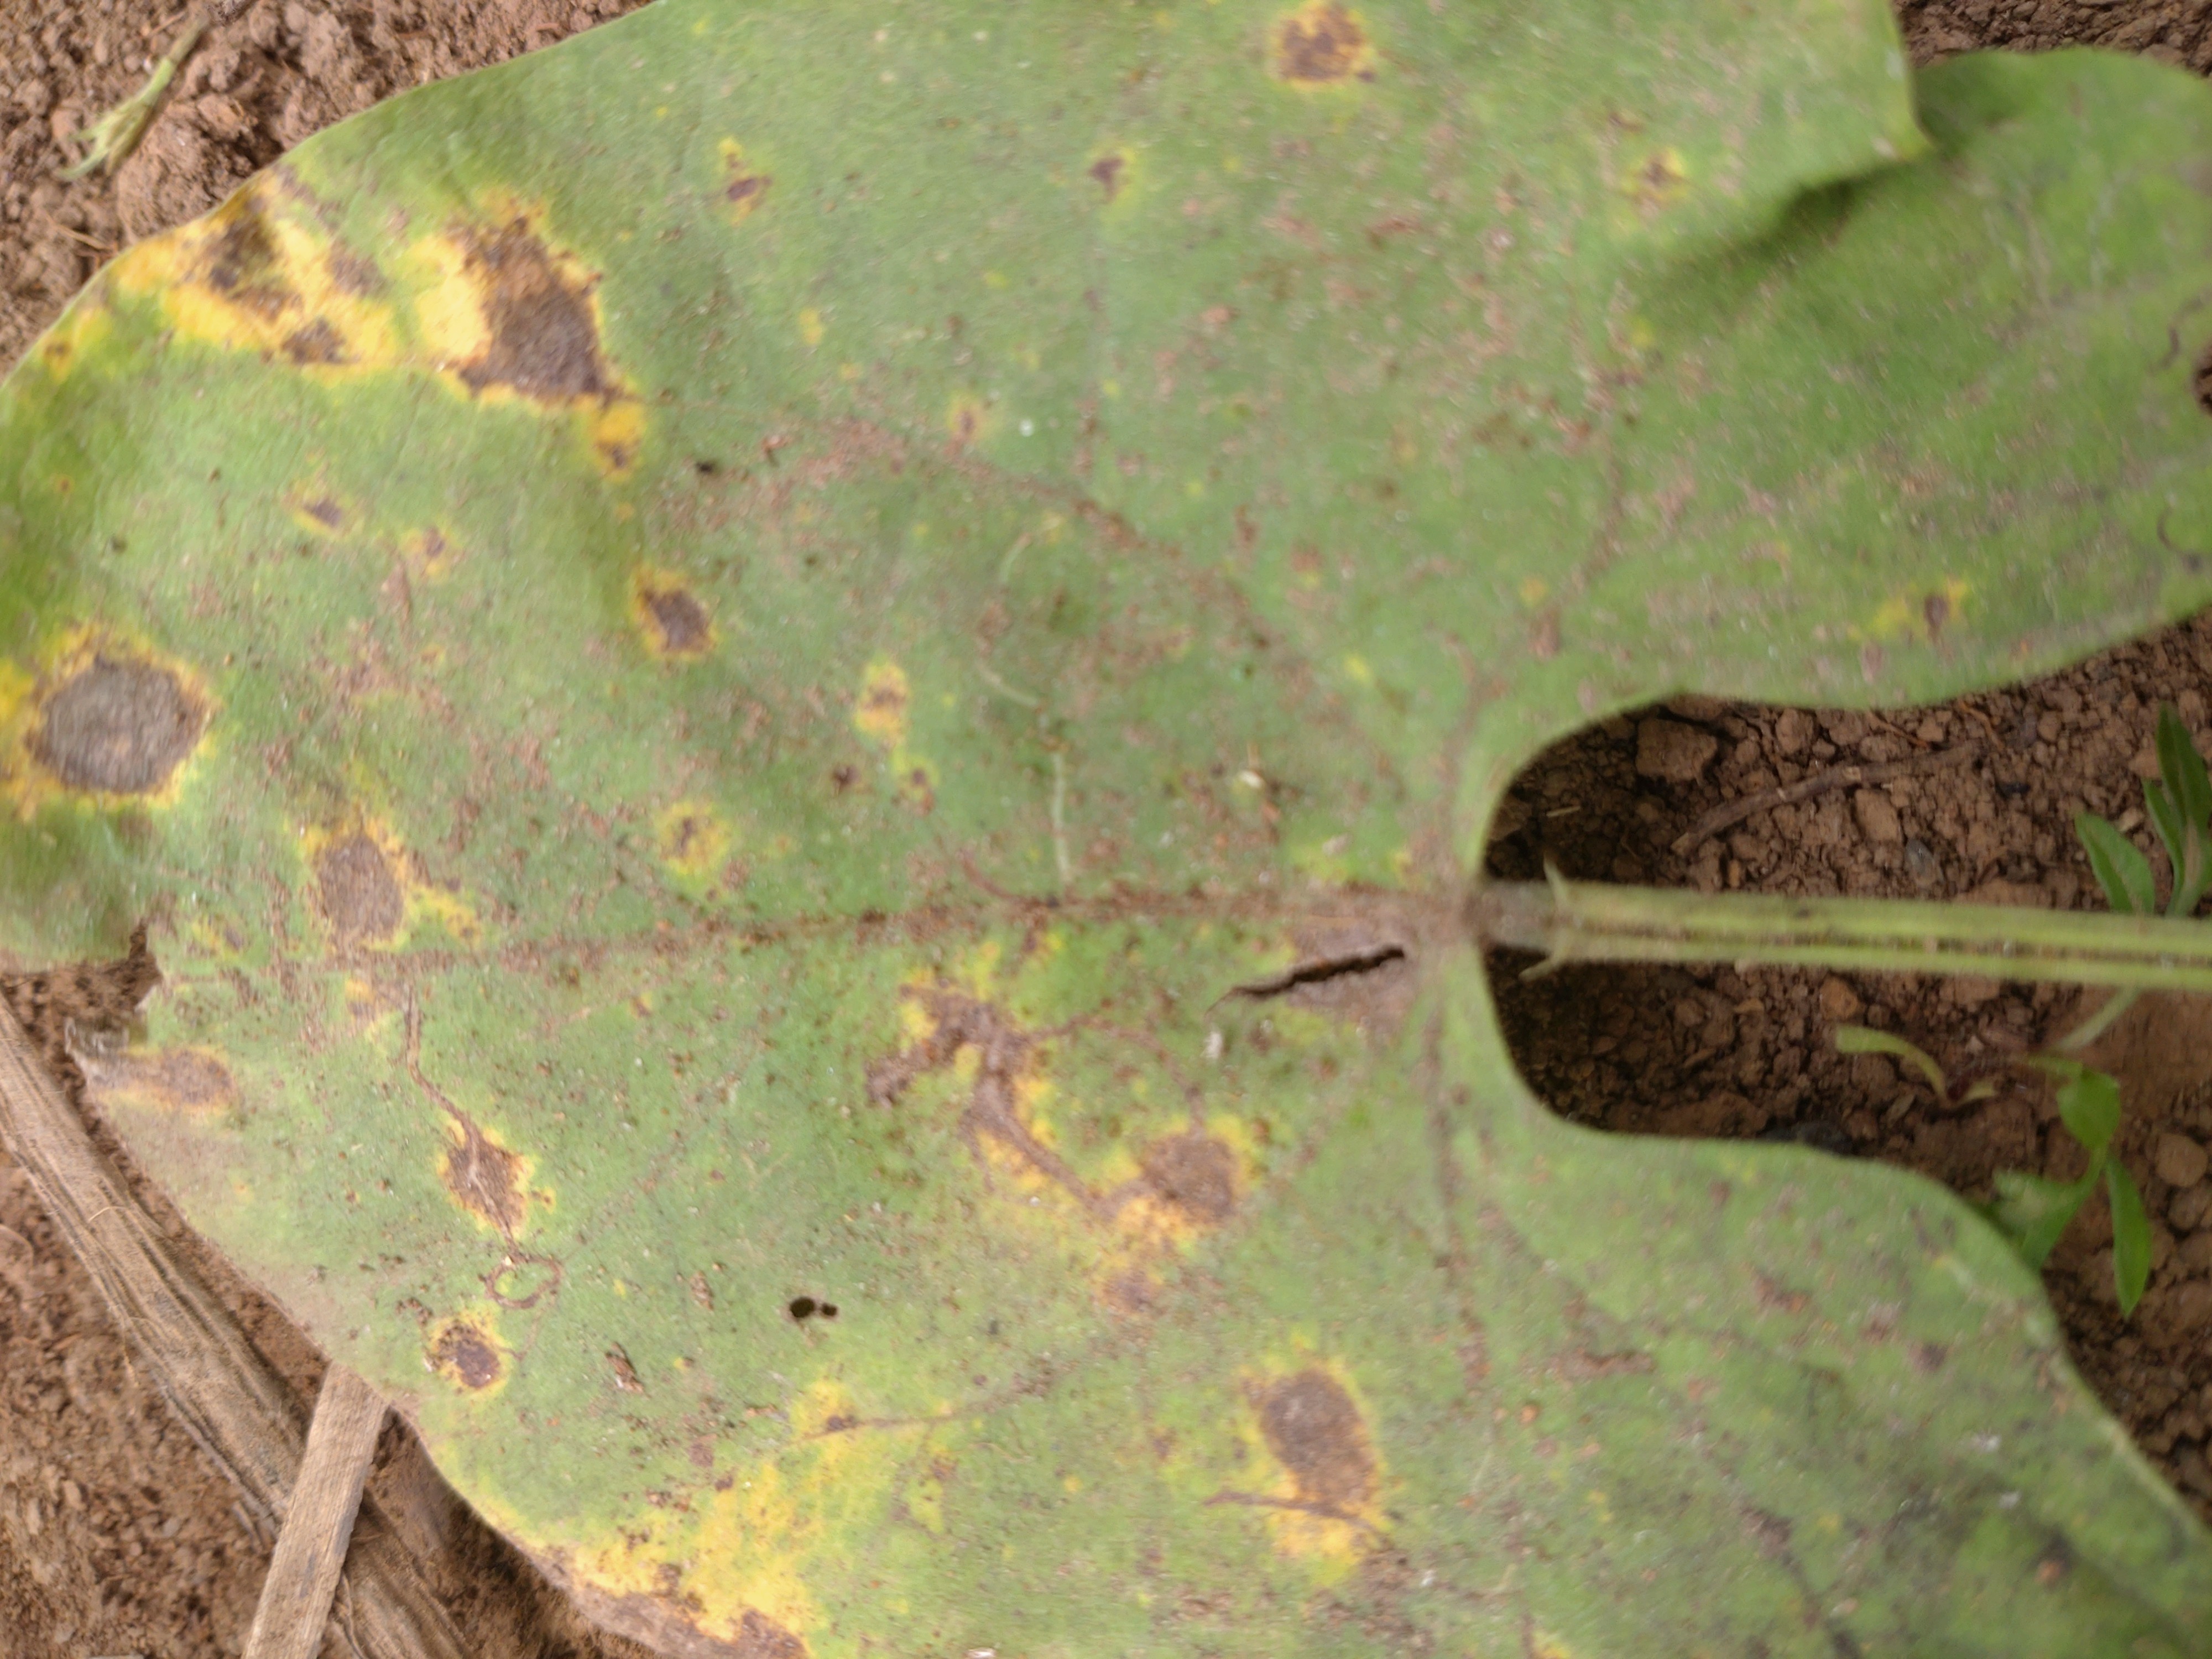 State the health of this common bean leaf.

rust
